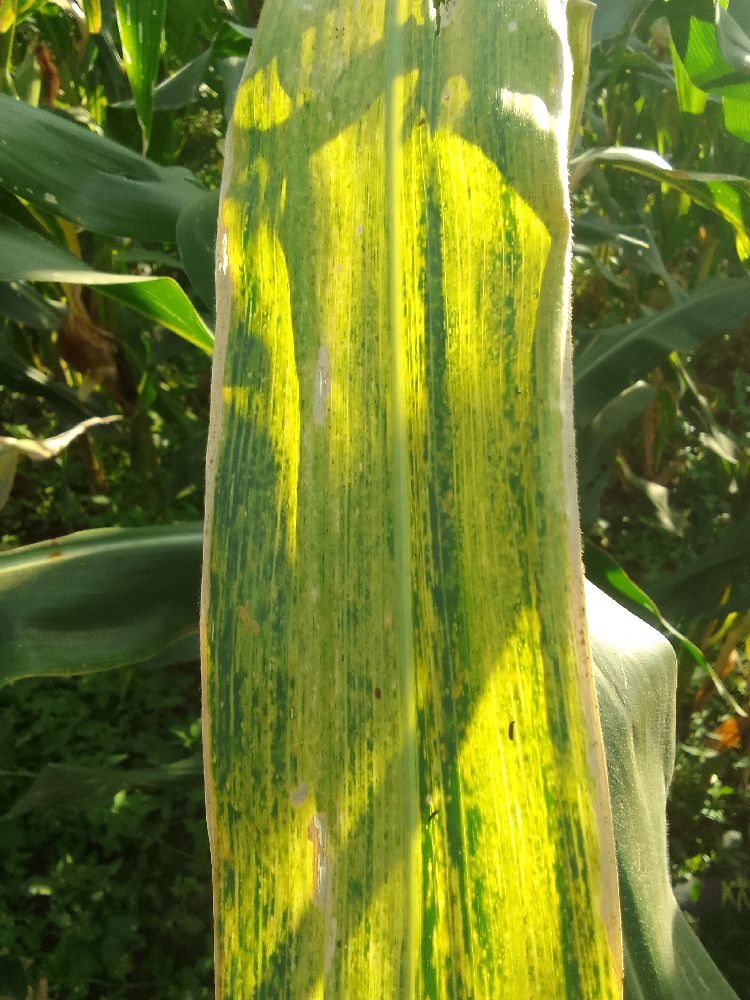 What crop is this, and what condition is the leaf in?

maize, maize lethal necrosis
